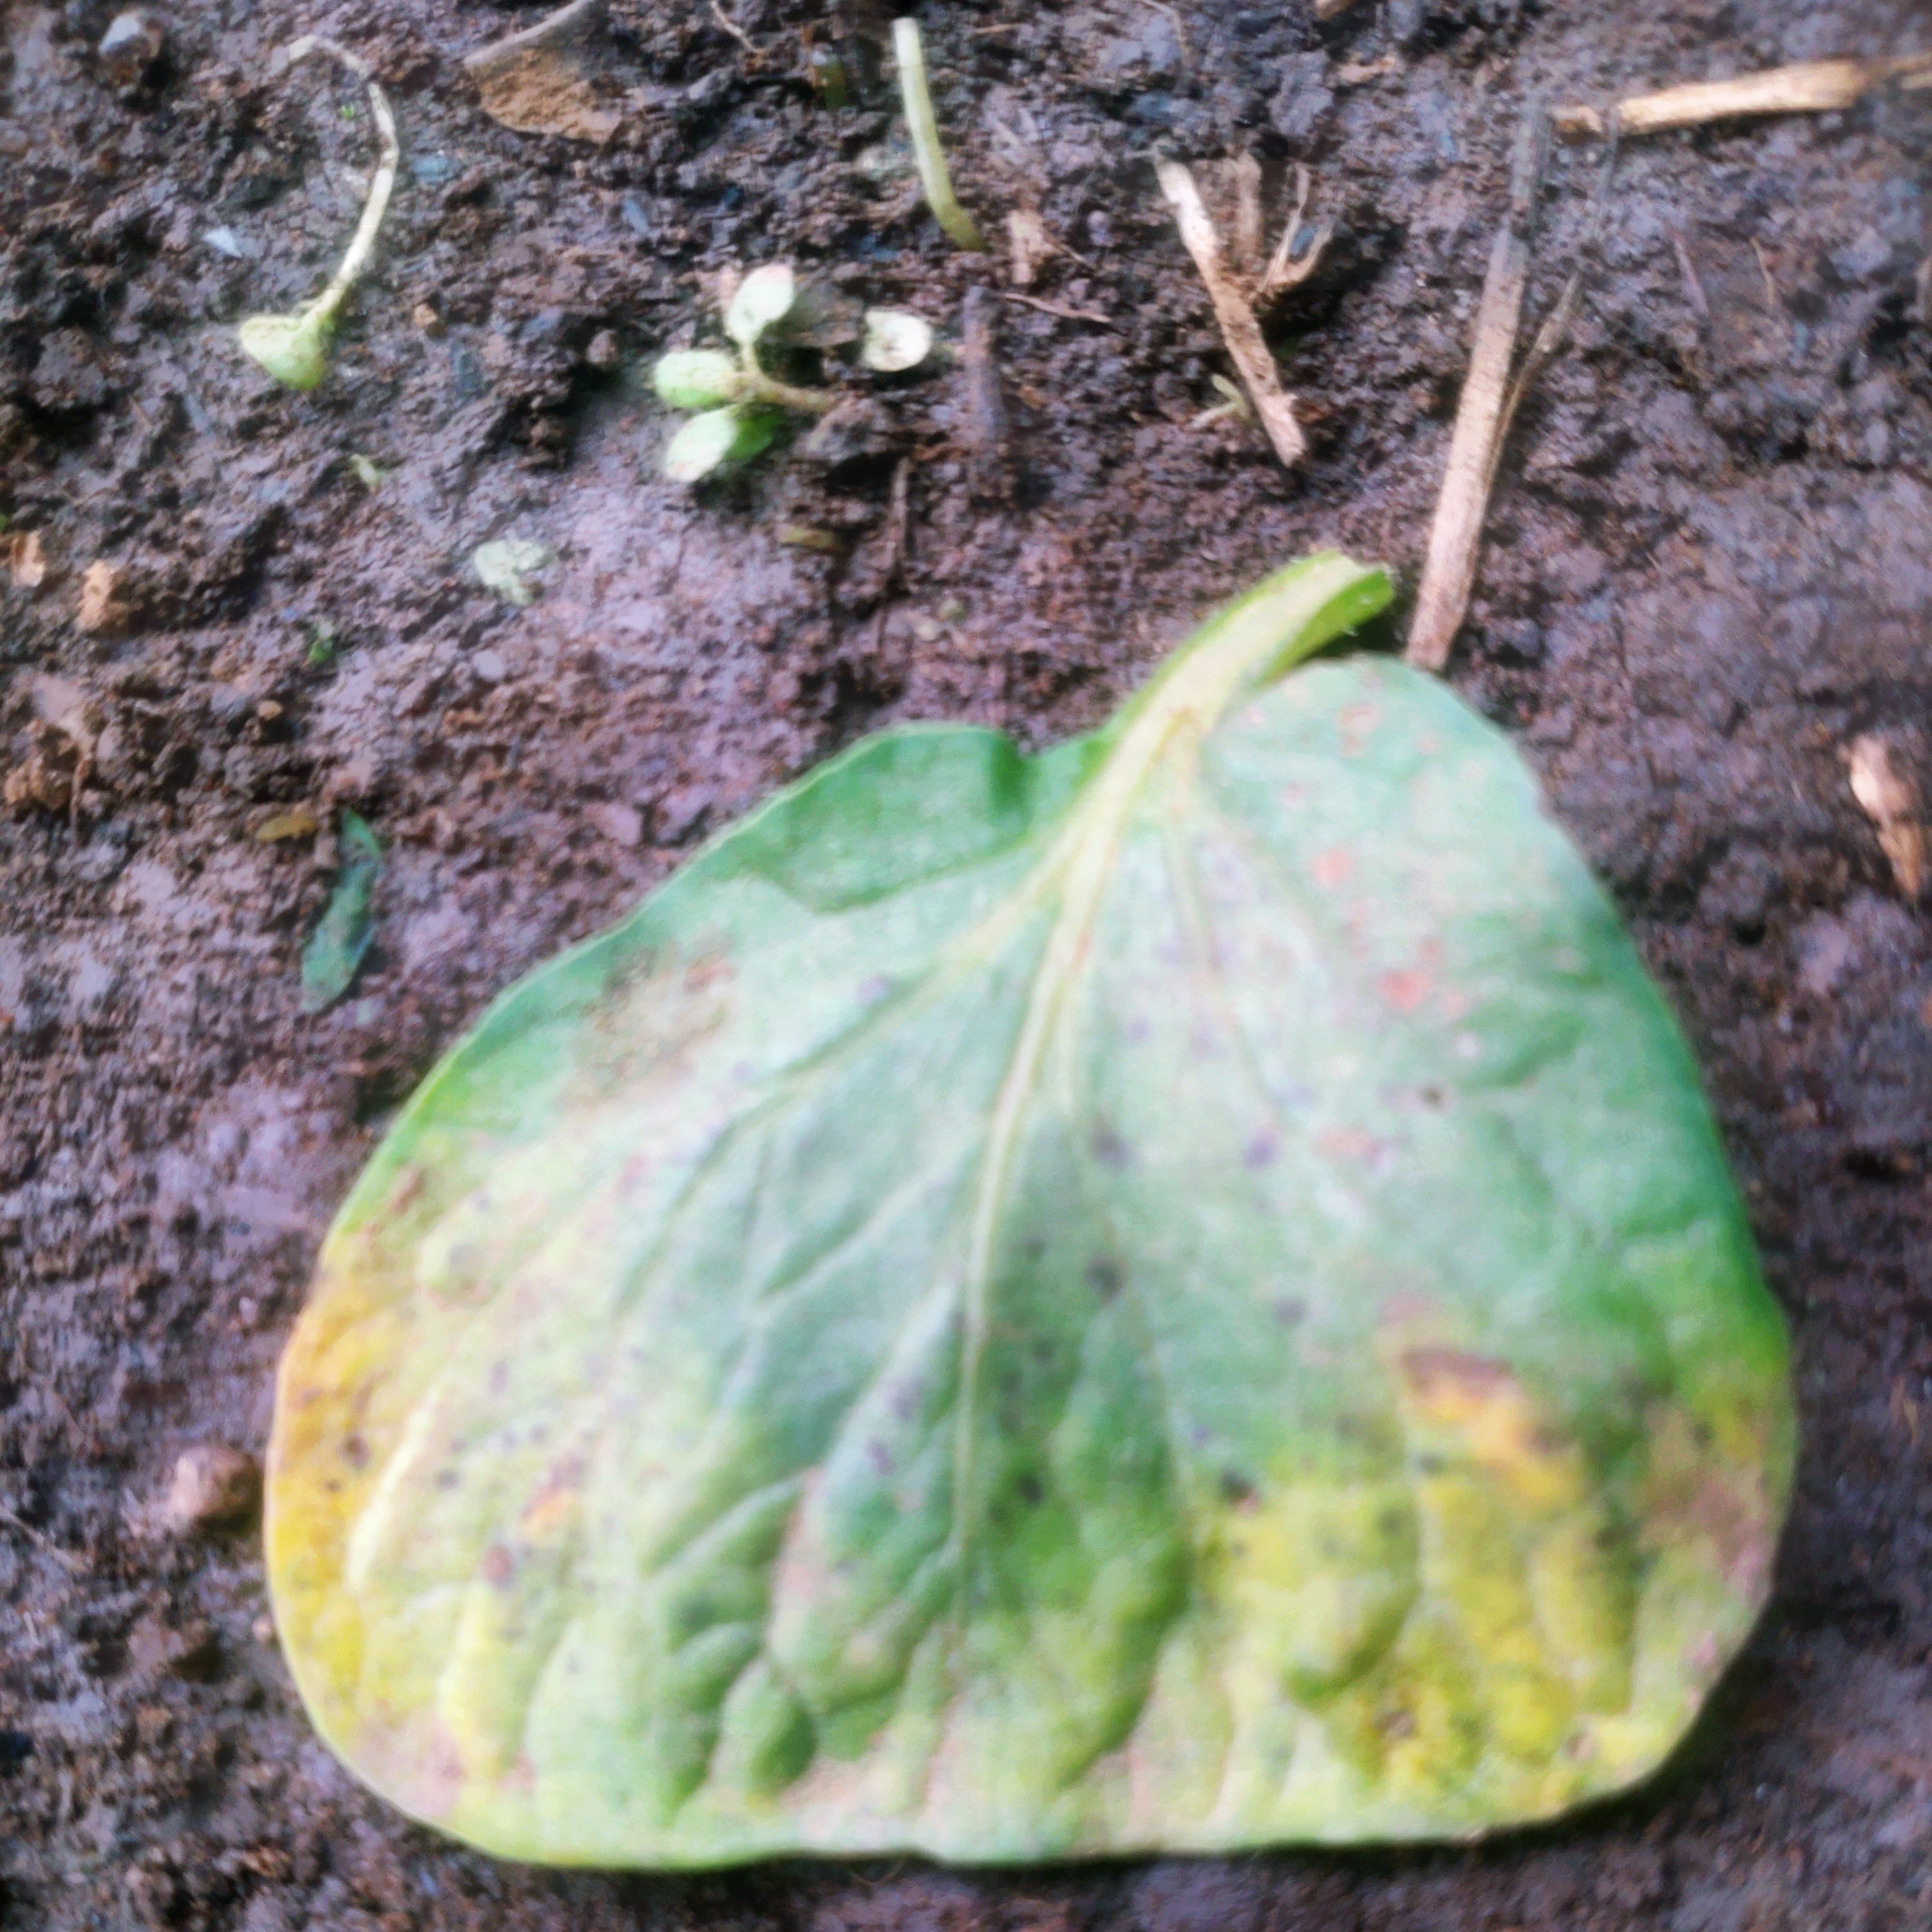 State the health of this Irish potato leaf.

late blight
